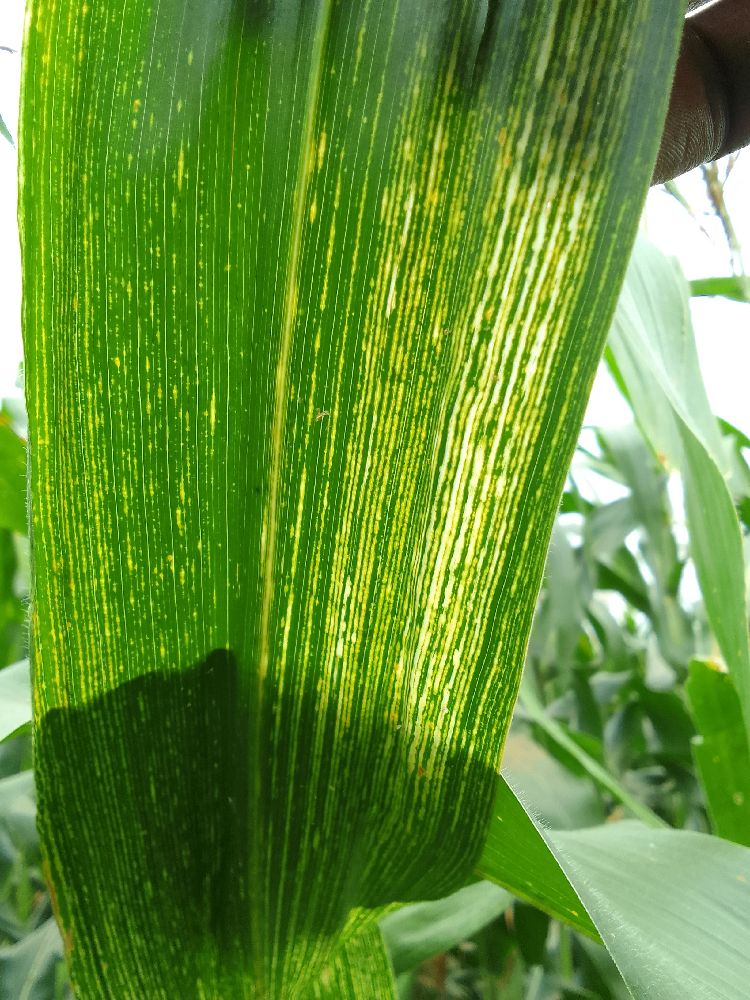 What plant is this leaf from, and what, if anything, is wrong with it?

maize, maize streak virus
